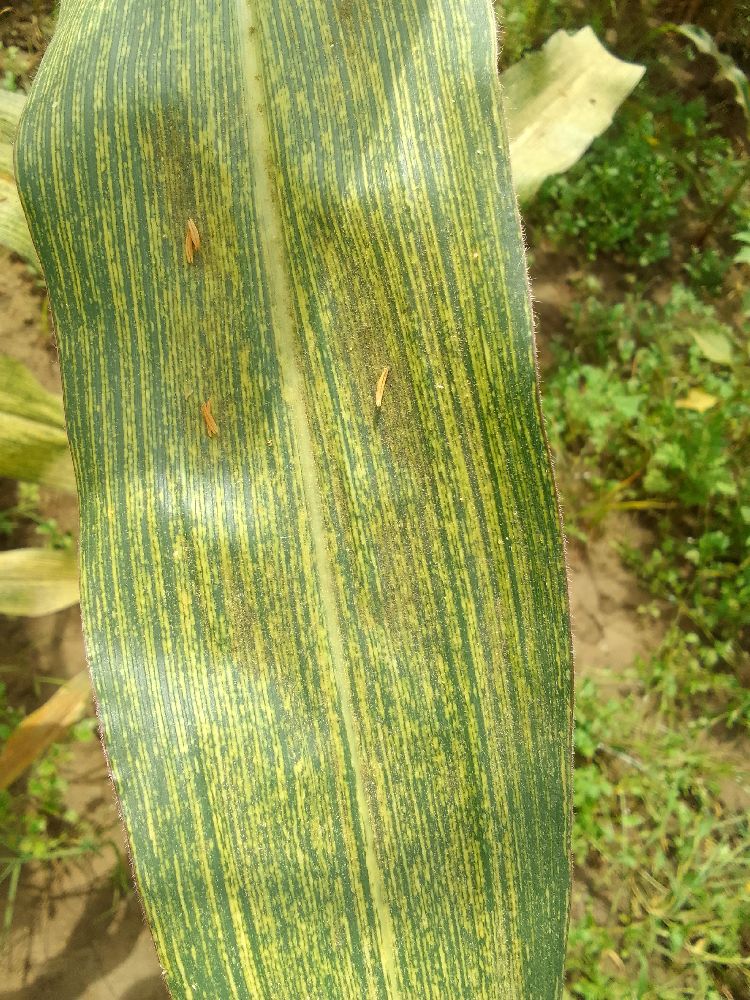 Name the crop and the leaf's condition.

maize, maize streak virus
